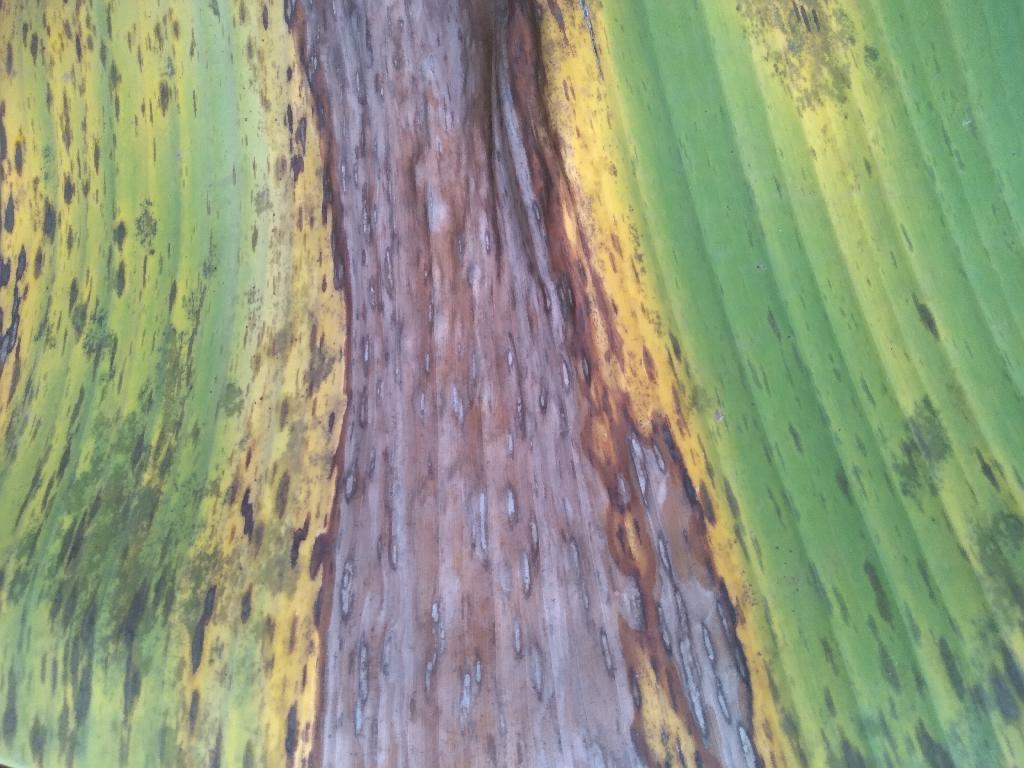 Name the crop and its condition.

banana, black sigatoka
